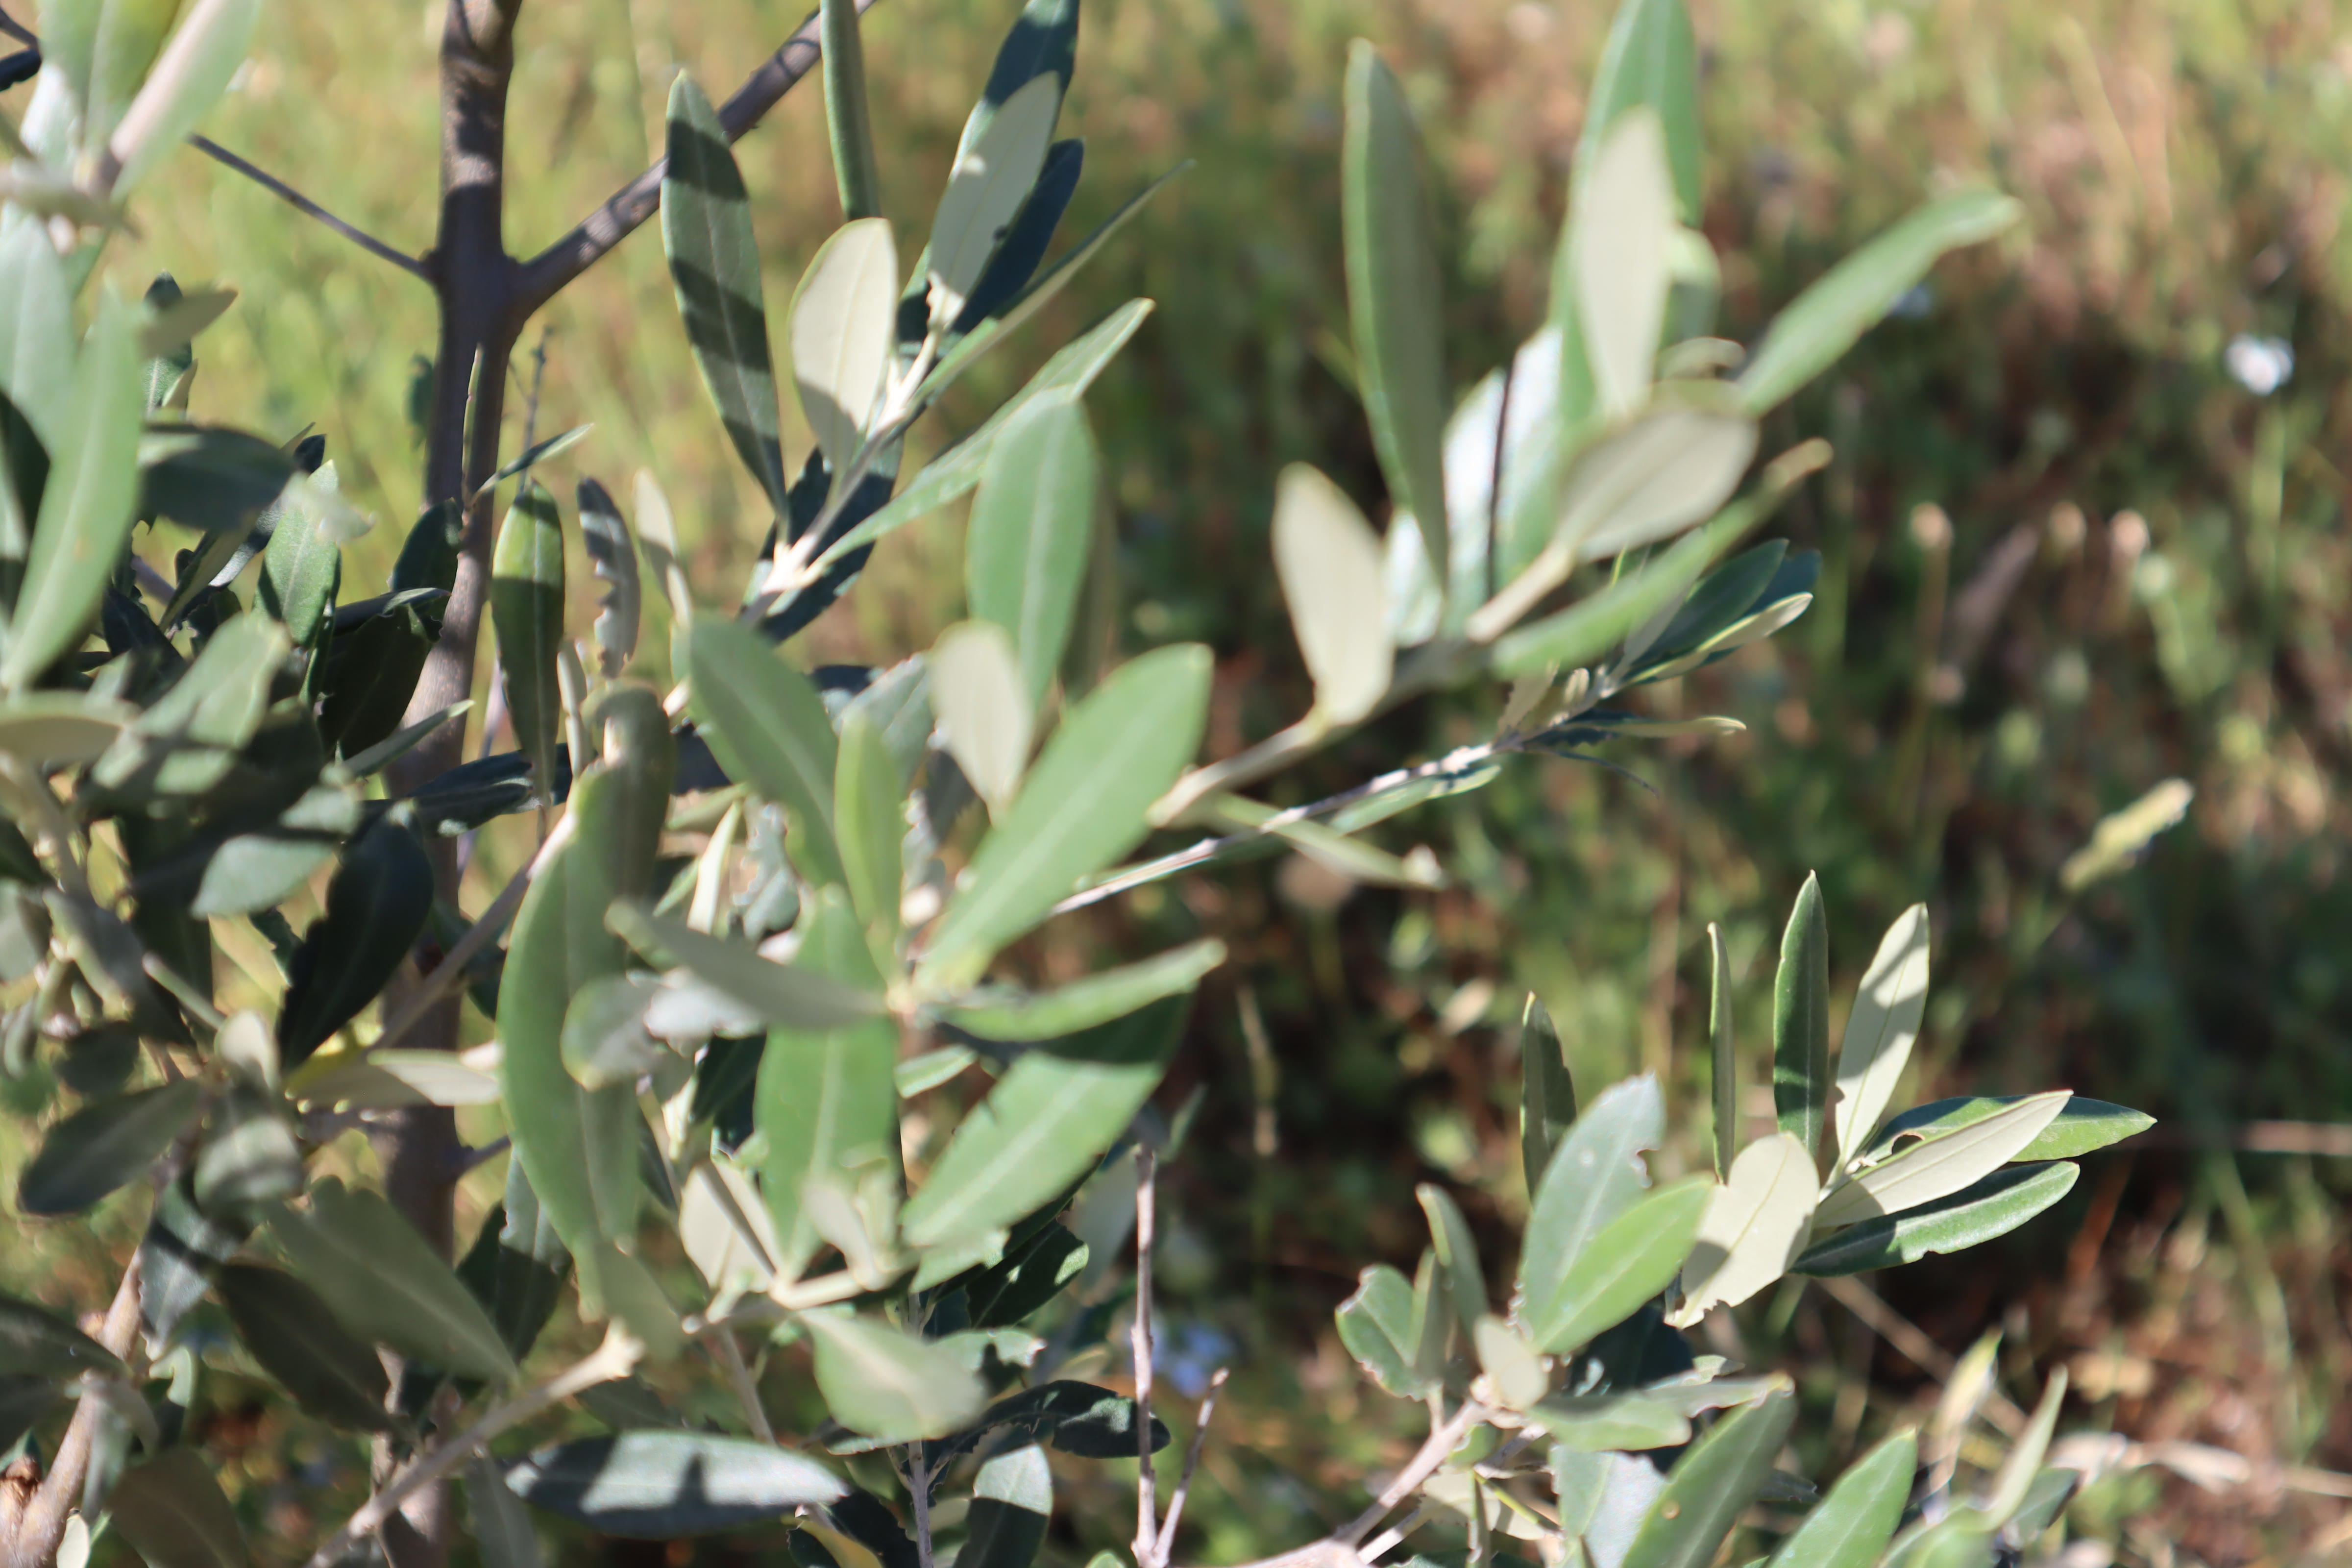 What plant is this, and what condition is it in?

olive, phytophagous
